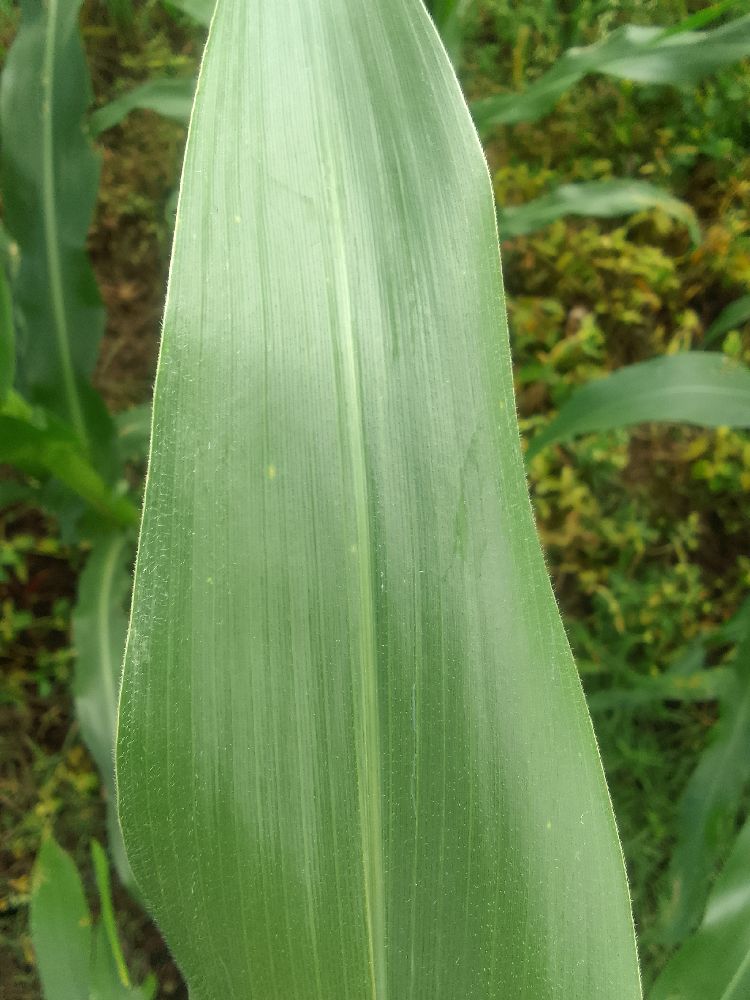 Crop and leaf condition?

maize, healthy
